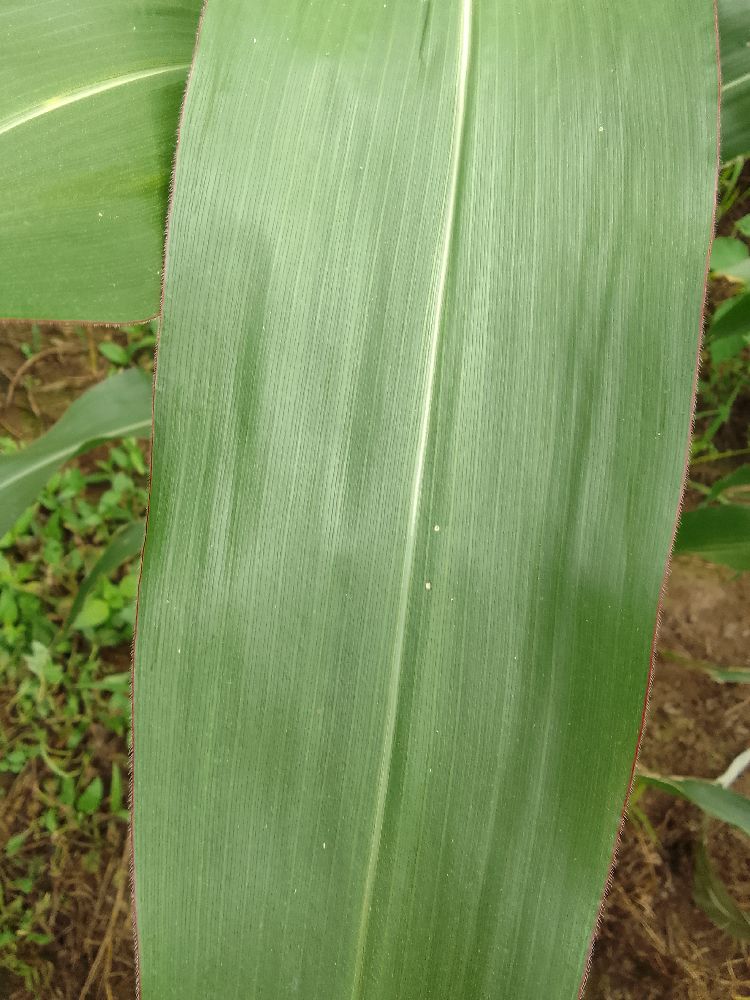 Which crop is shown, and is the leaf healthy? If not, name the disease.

maize, healthy
